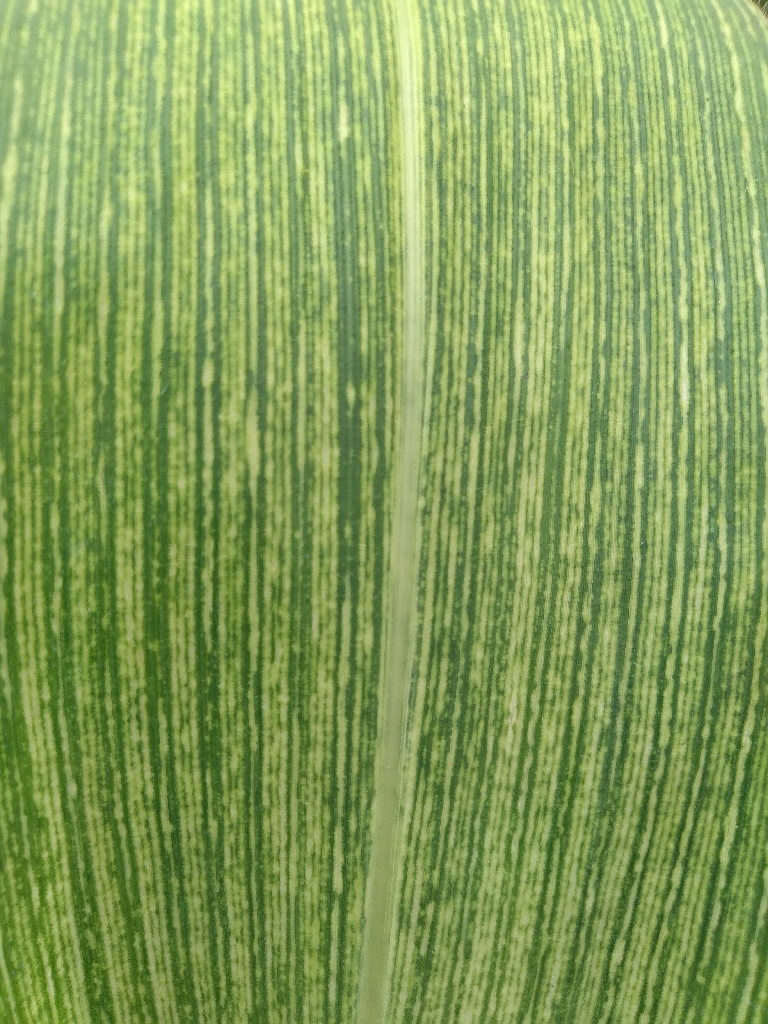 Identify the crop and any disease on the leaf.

maize, maize streak virus
